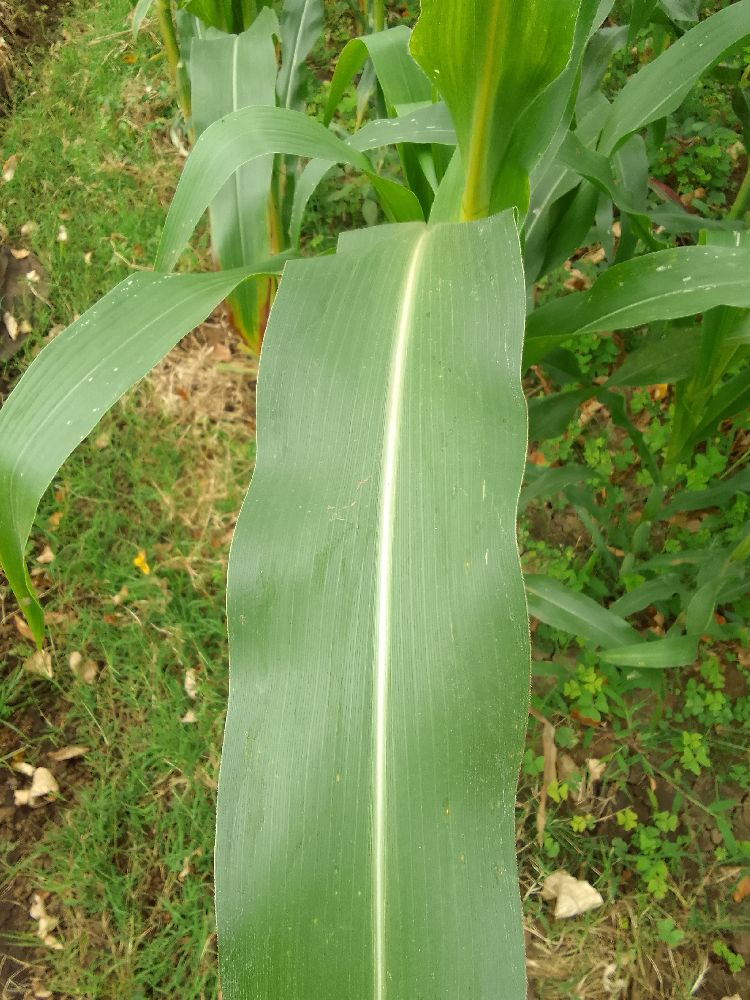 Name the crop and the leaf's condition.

maize, healthy
